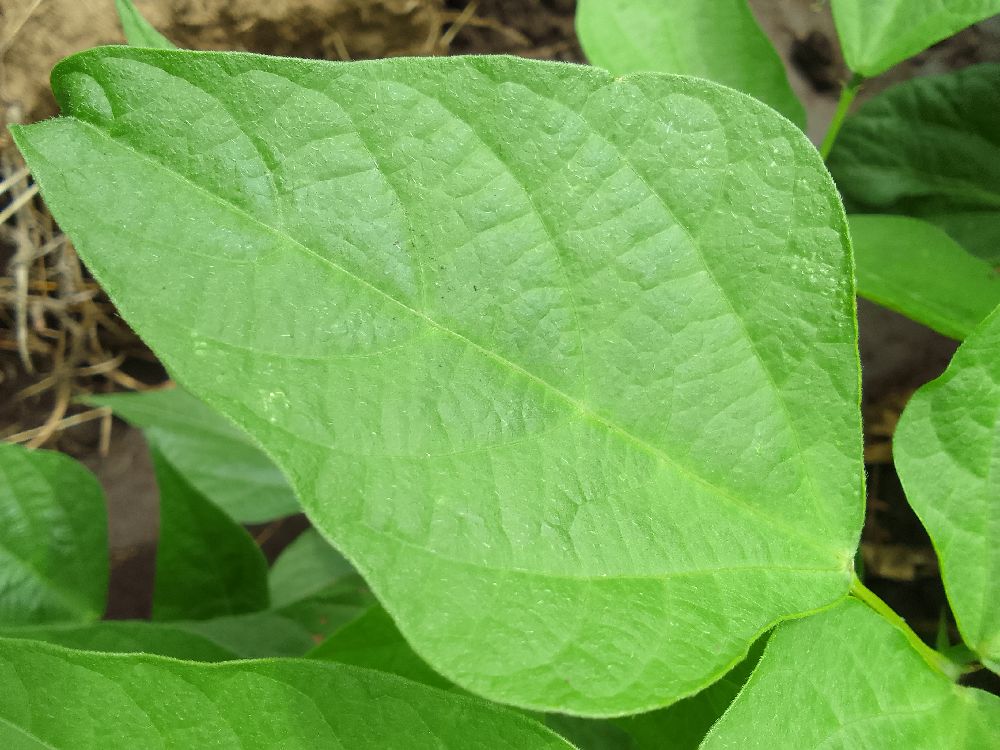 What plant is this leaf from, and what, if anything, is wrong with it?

common bean, healthy
